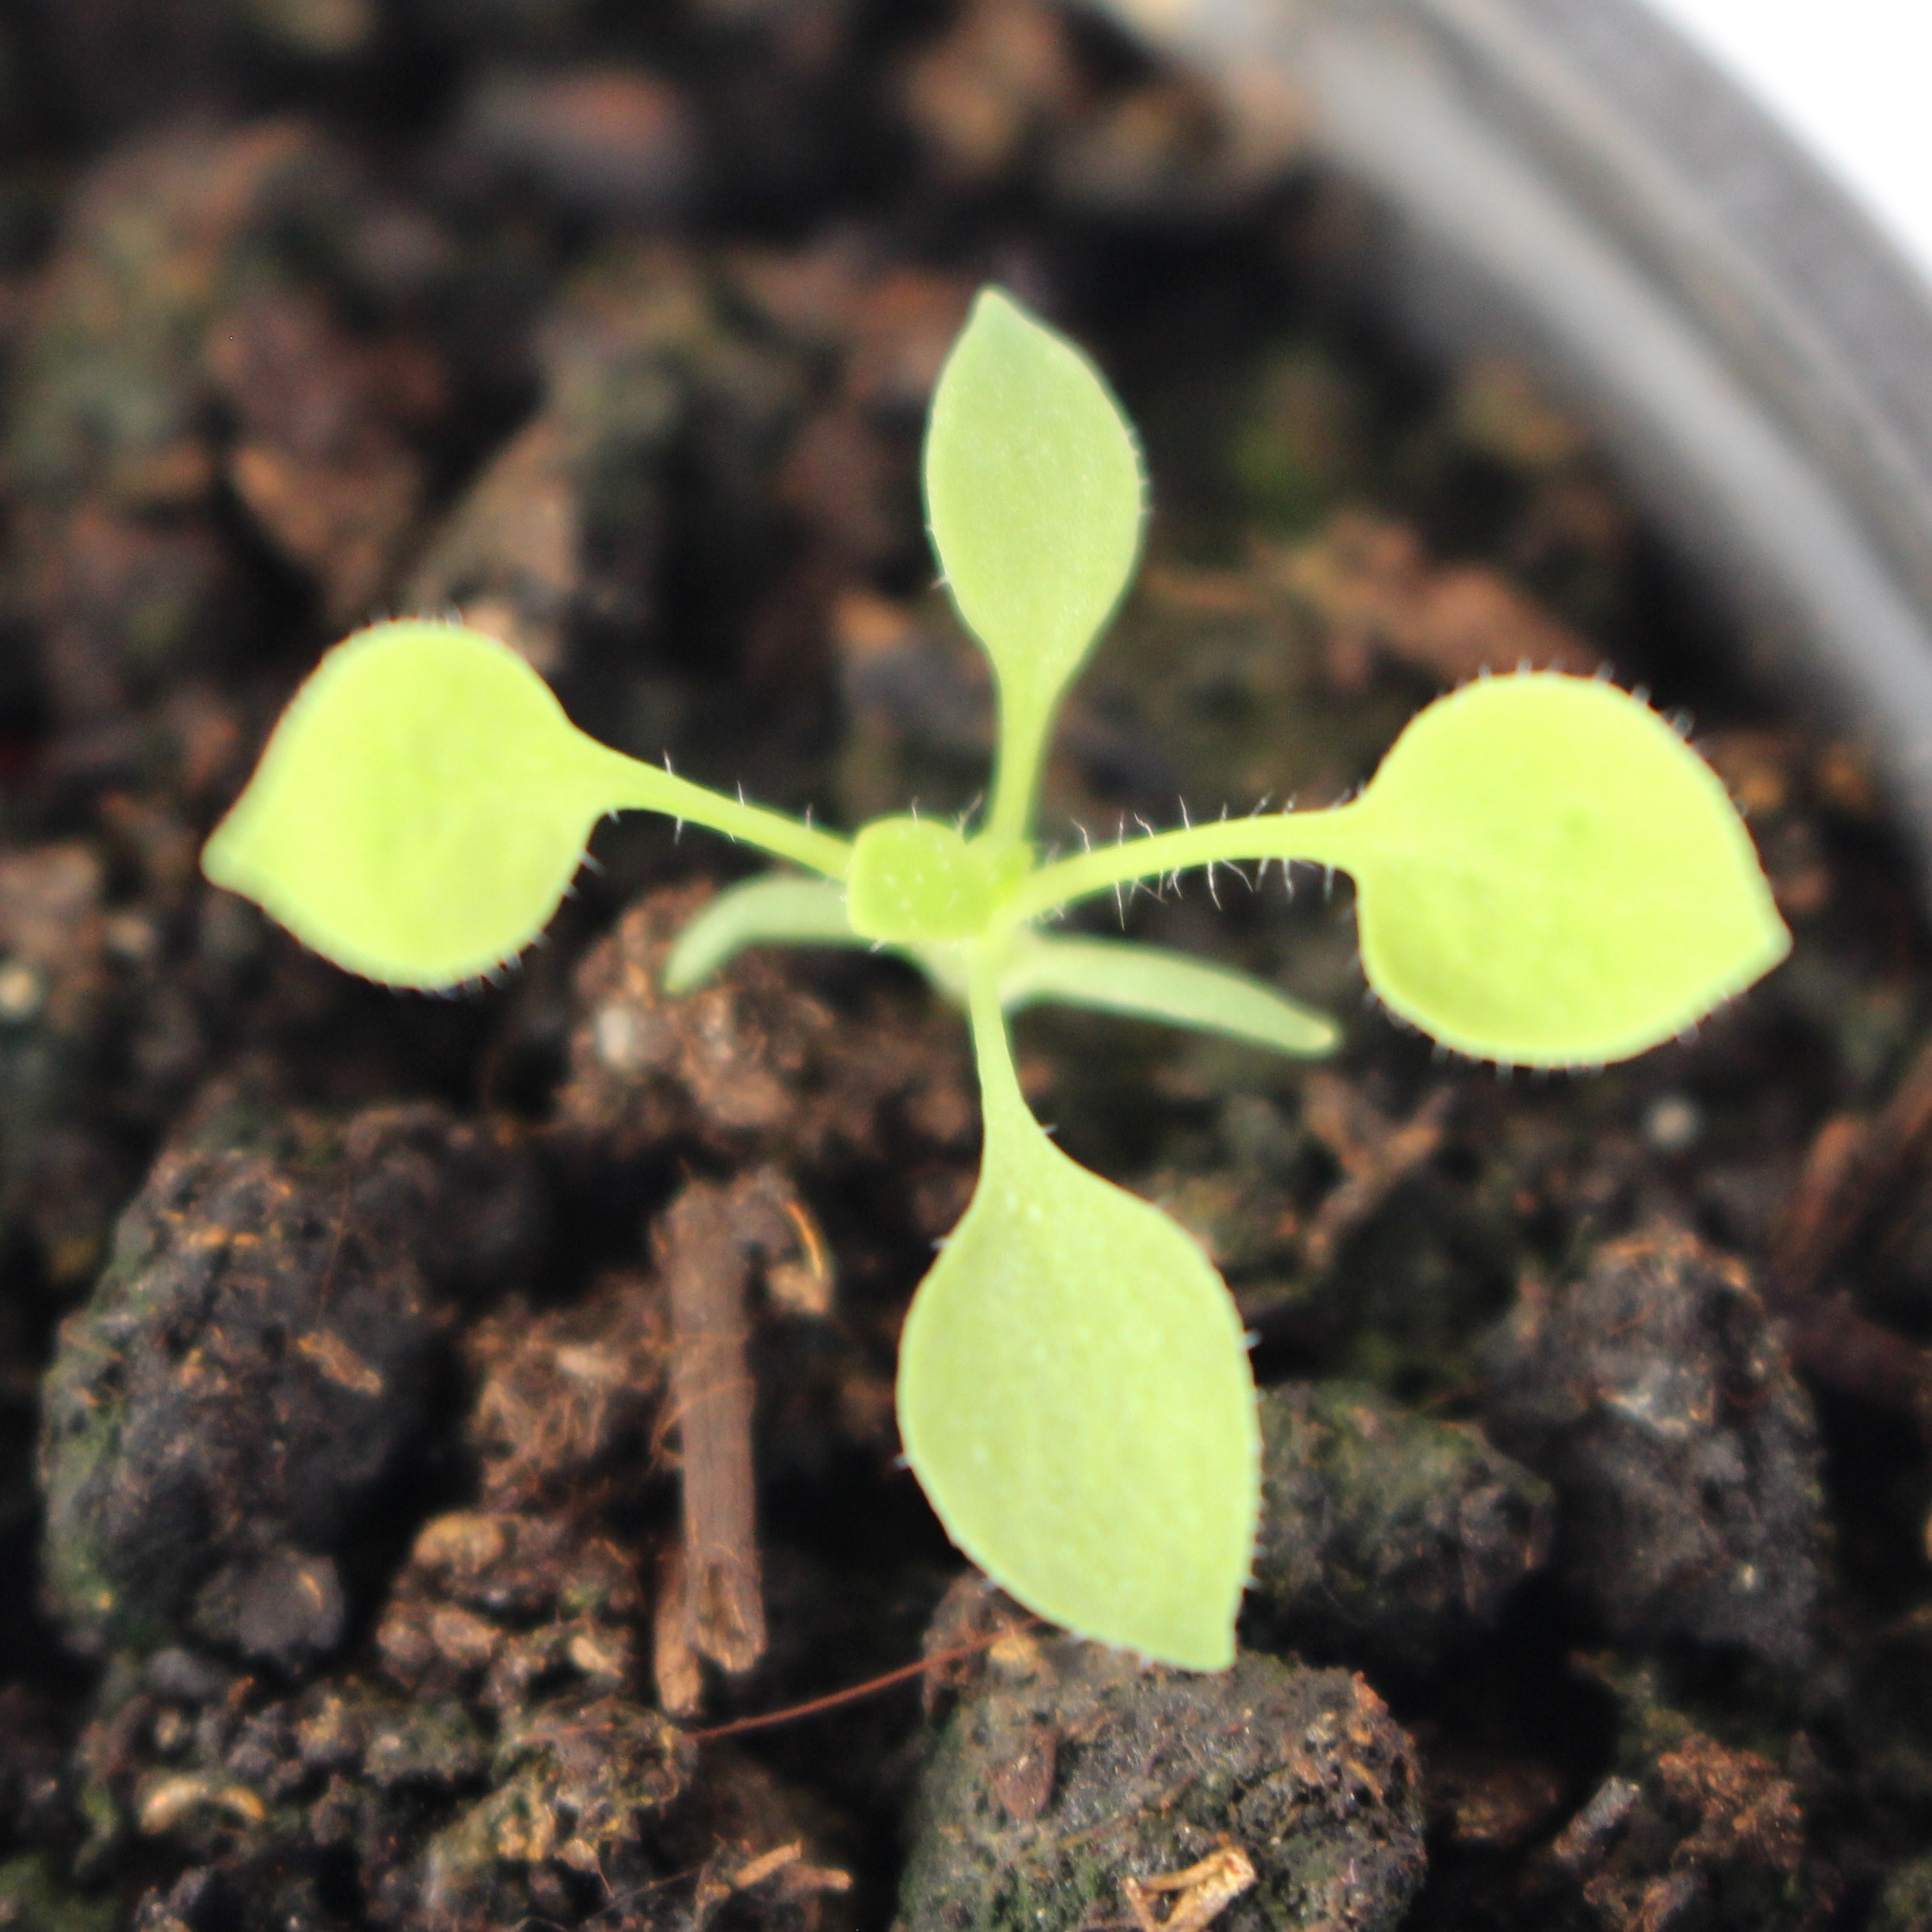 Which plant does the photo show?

Papaver rhoeas
